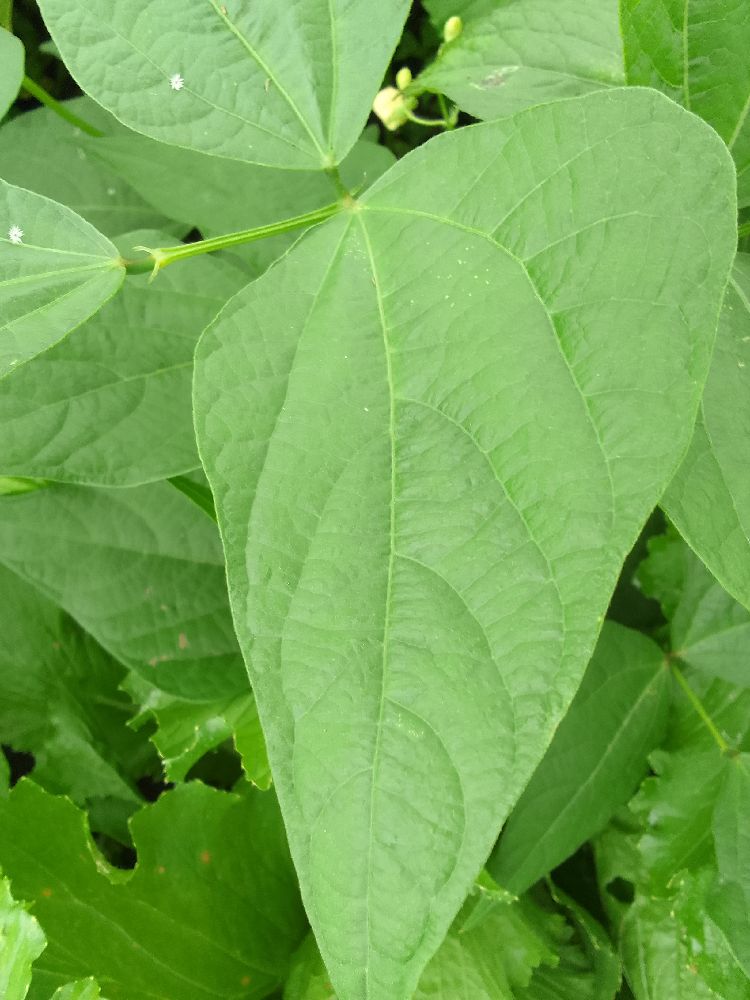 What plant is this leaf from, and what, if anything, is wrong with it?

common bean, healthy
